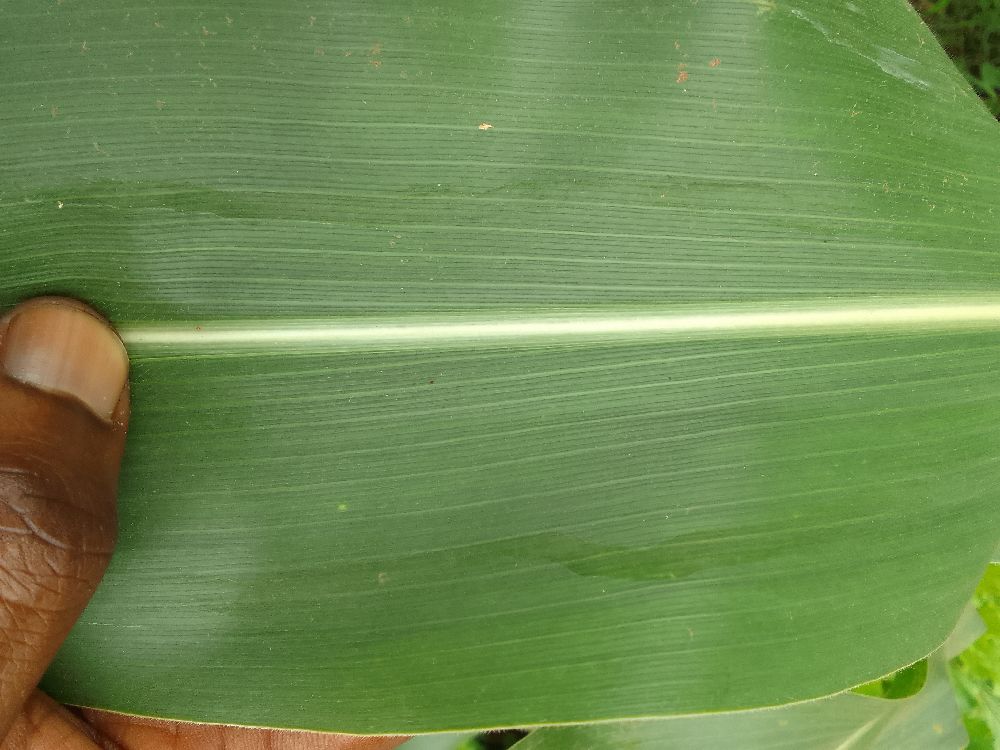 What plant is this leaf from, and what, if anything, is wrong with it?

maize, healthy
